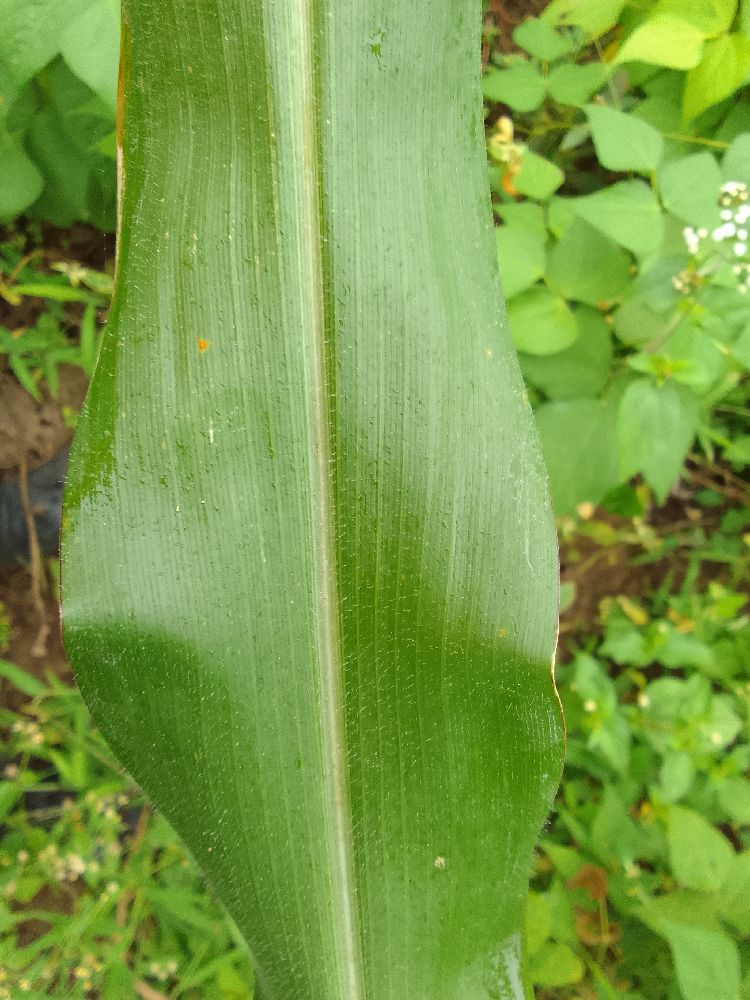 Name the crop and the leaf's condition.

maize, healthy
